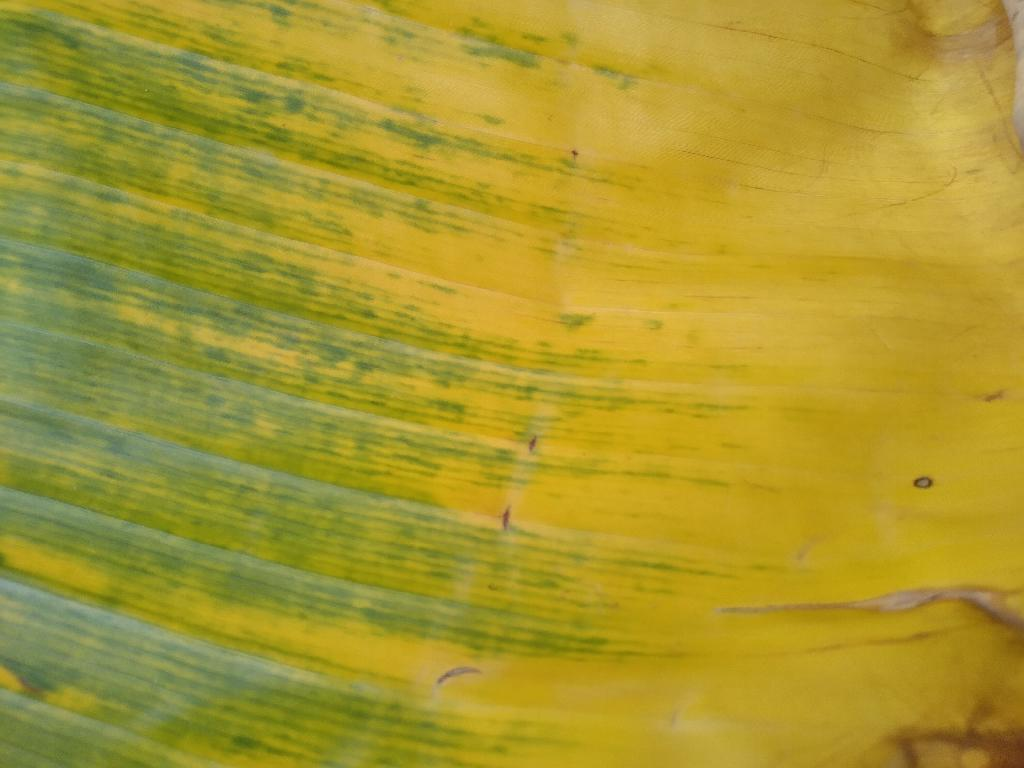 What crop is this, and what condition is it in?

banana, fusarium wilt race 1
